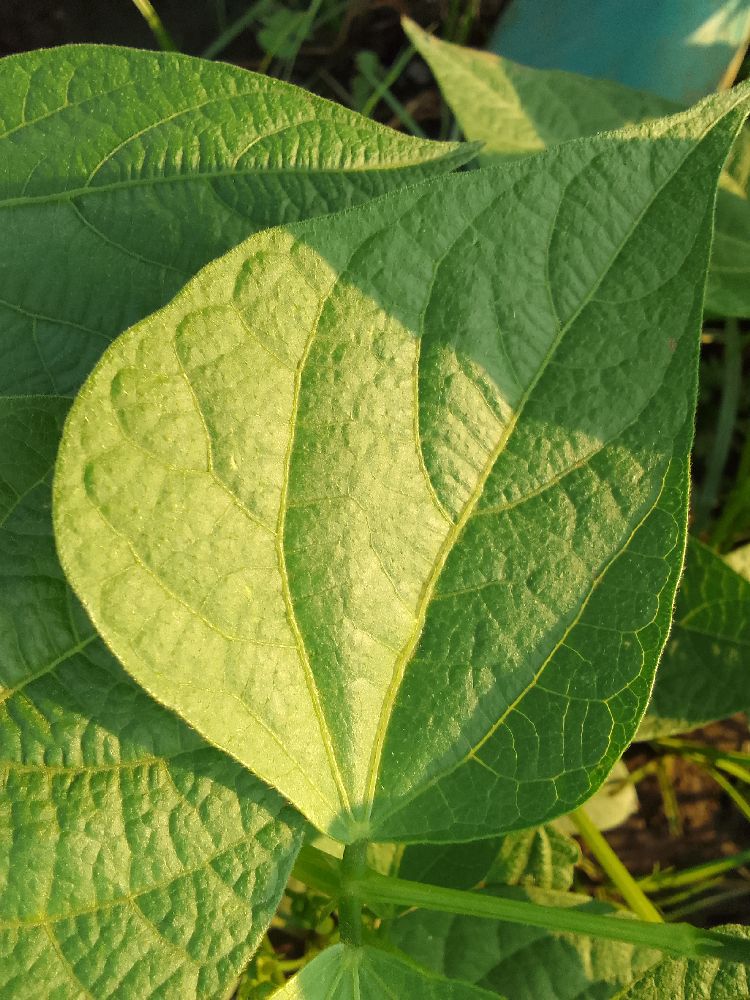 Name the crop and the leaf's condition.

common bean, healthy
